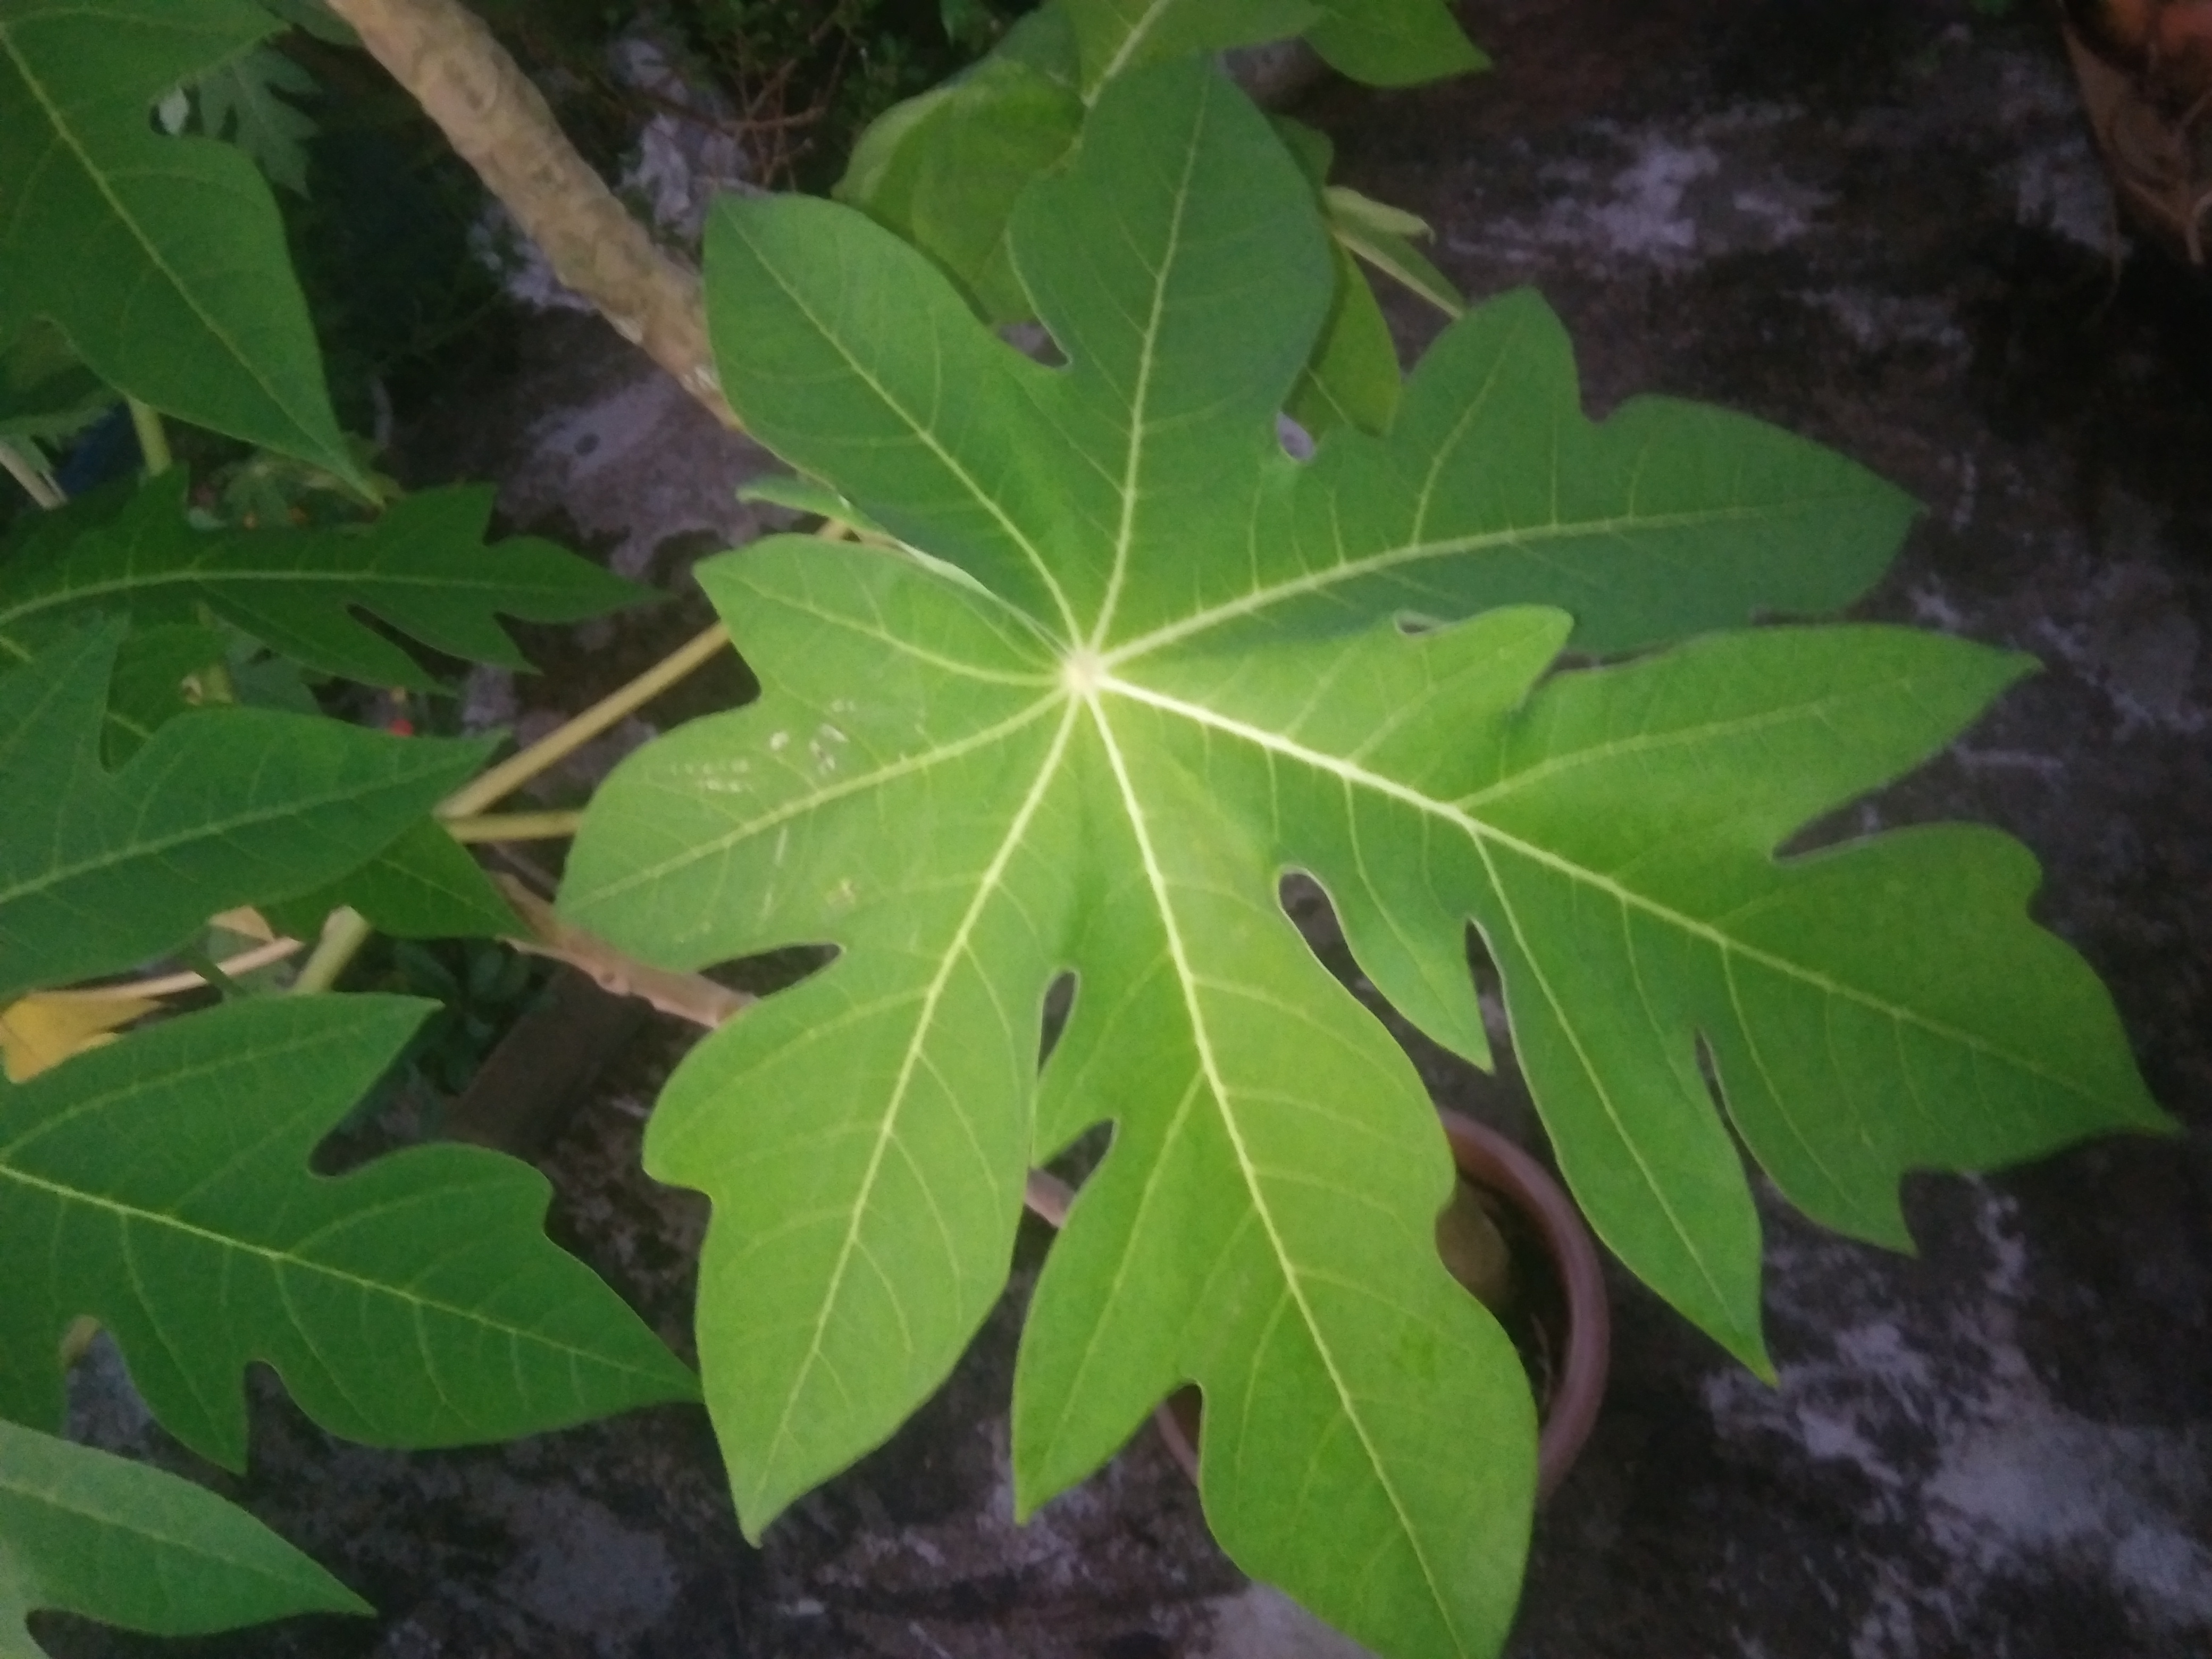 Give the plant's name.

papaya
